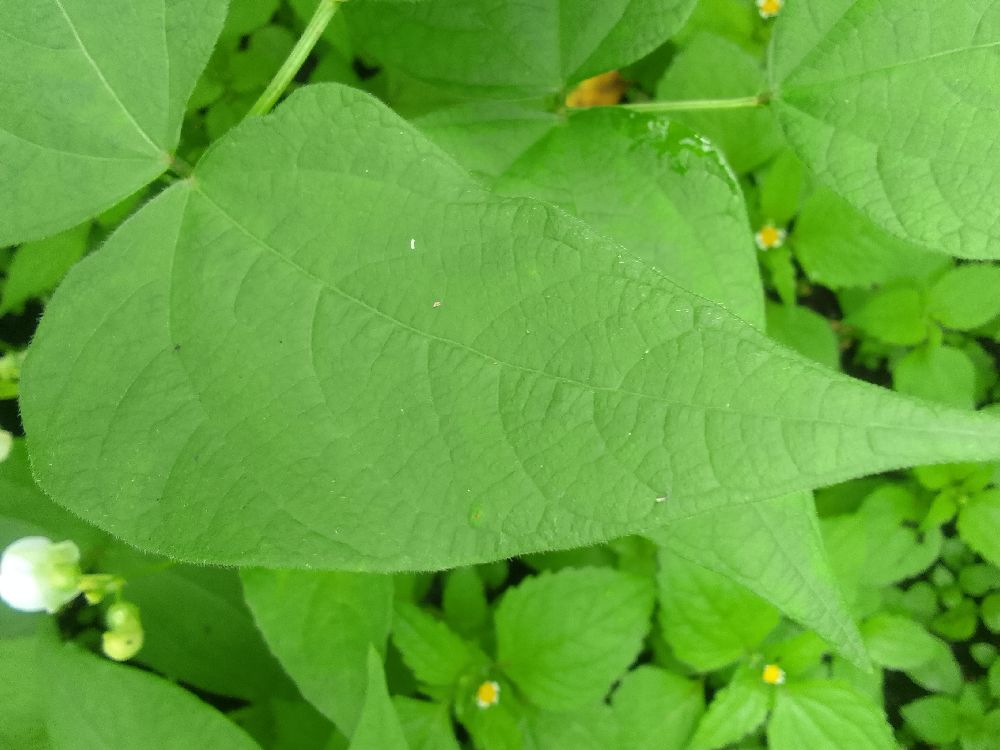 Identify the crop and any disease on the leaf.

common bean, healthy
